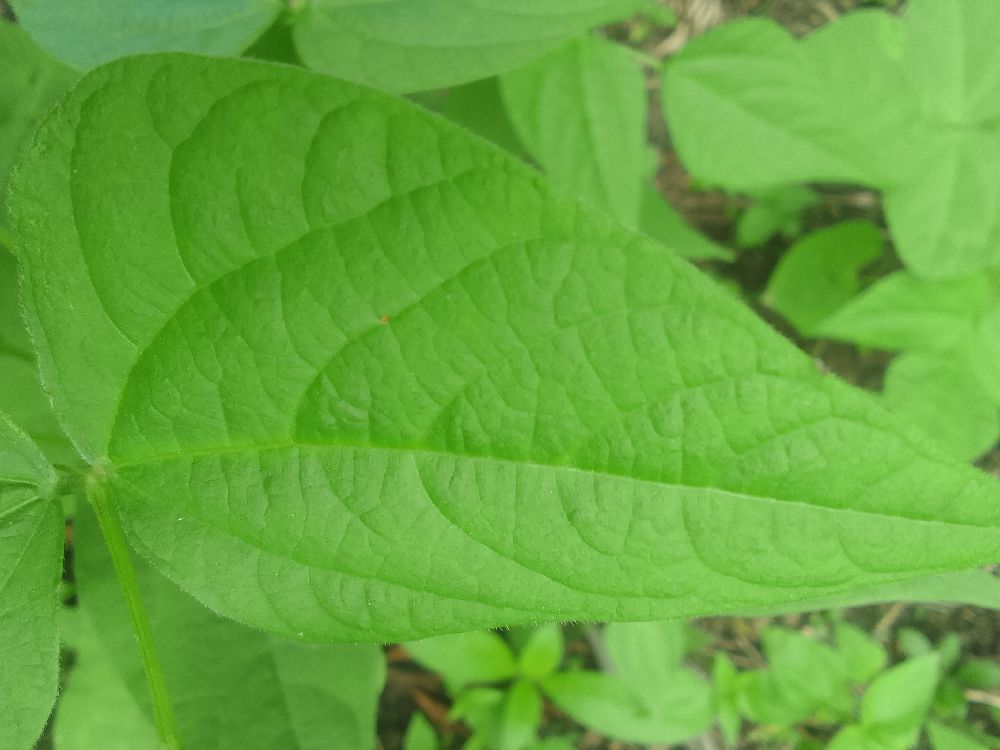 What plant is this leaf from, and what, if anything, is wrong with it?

common bean, healthy
